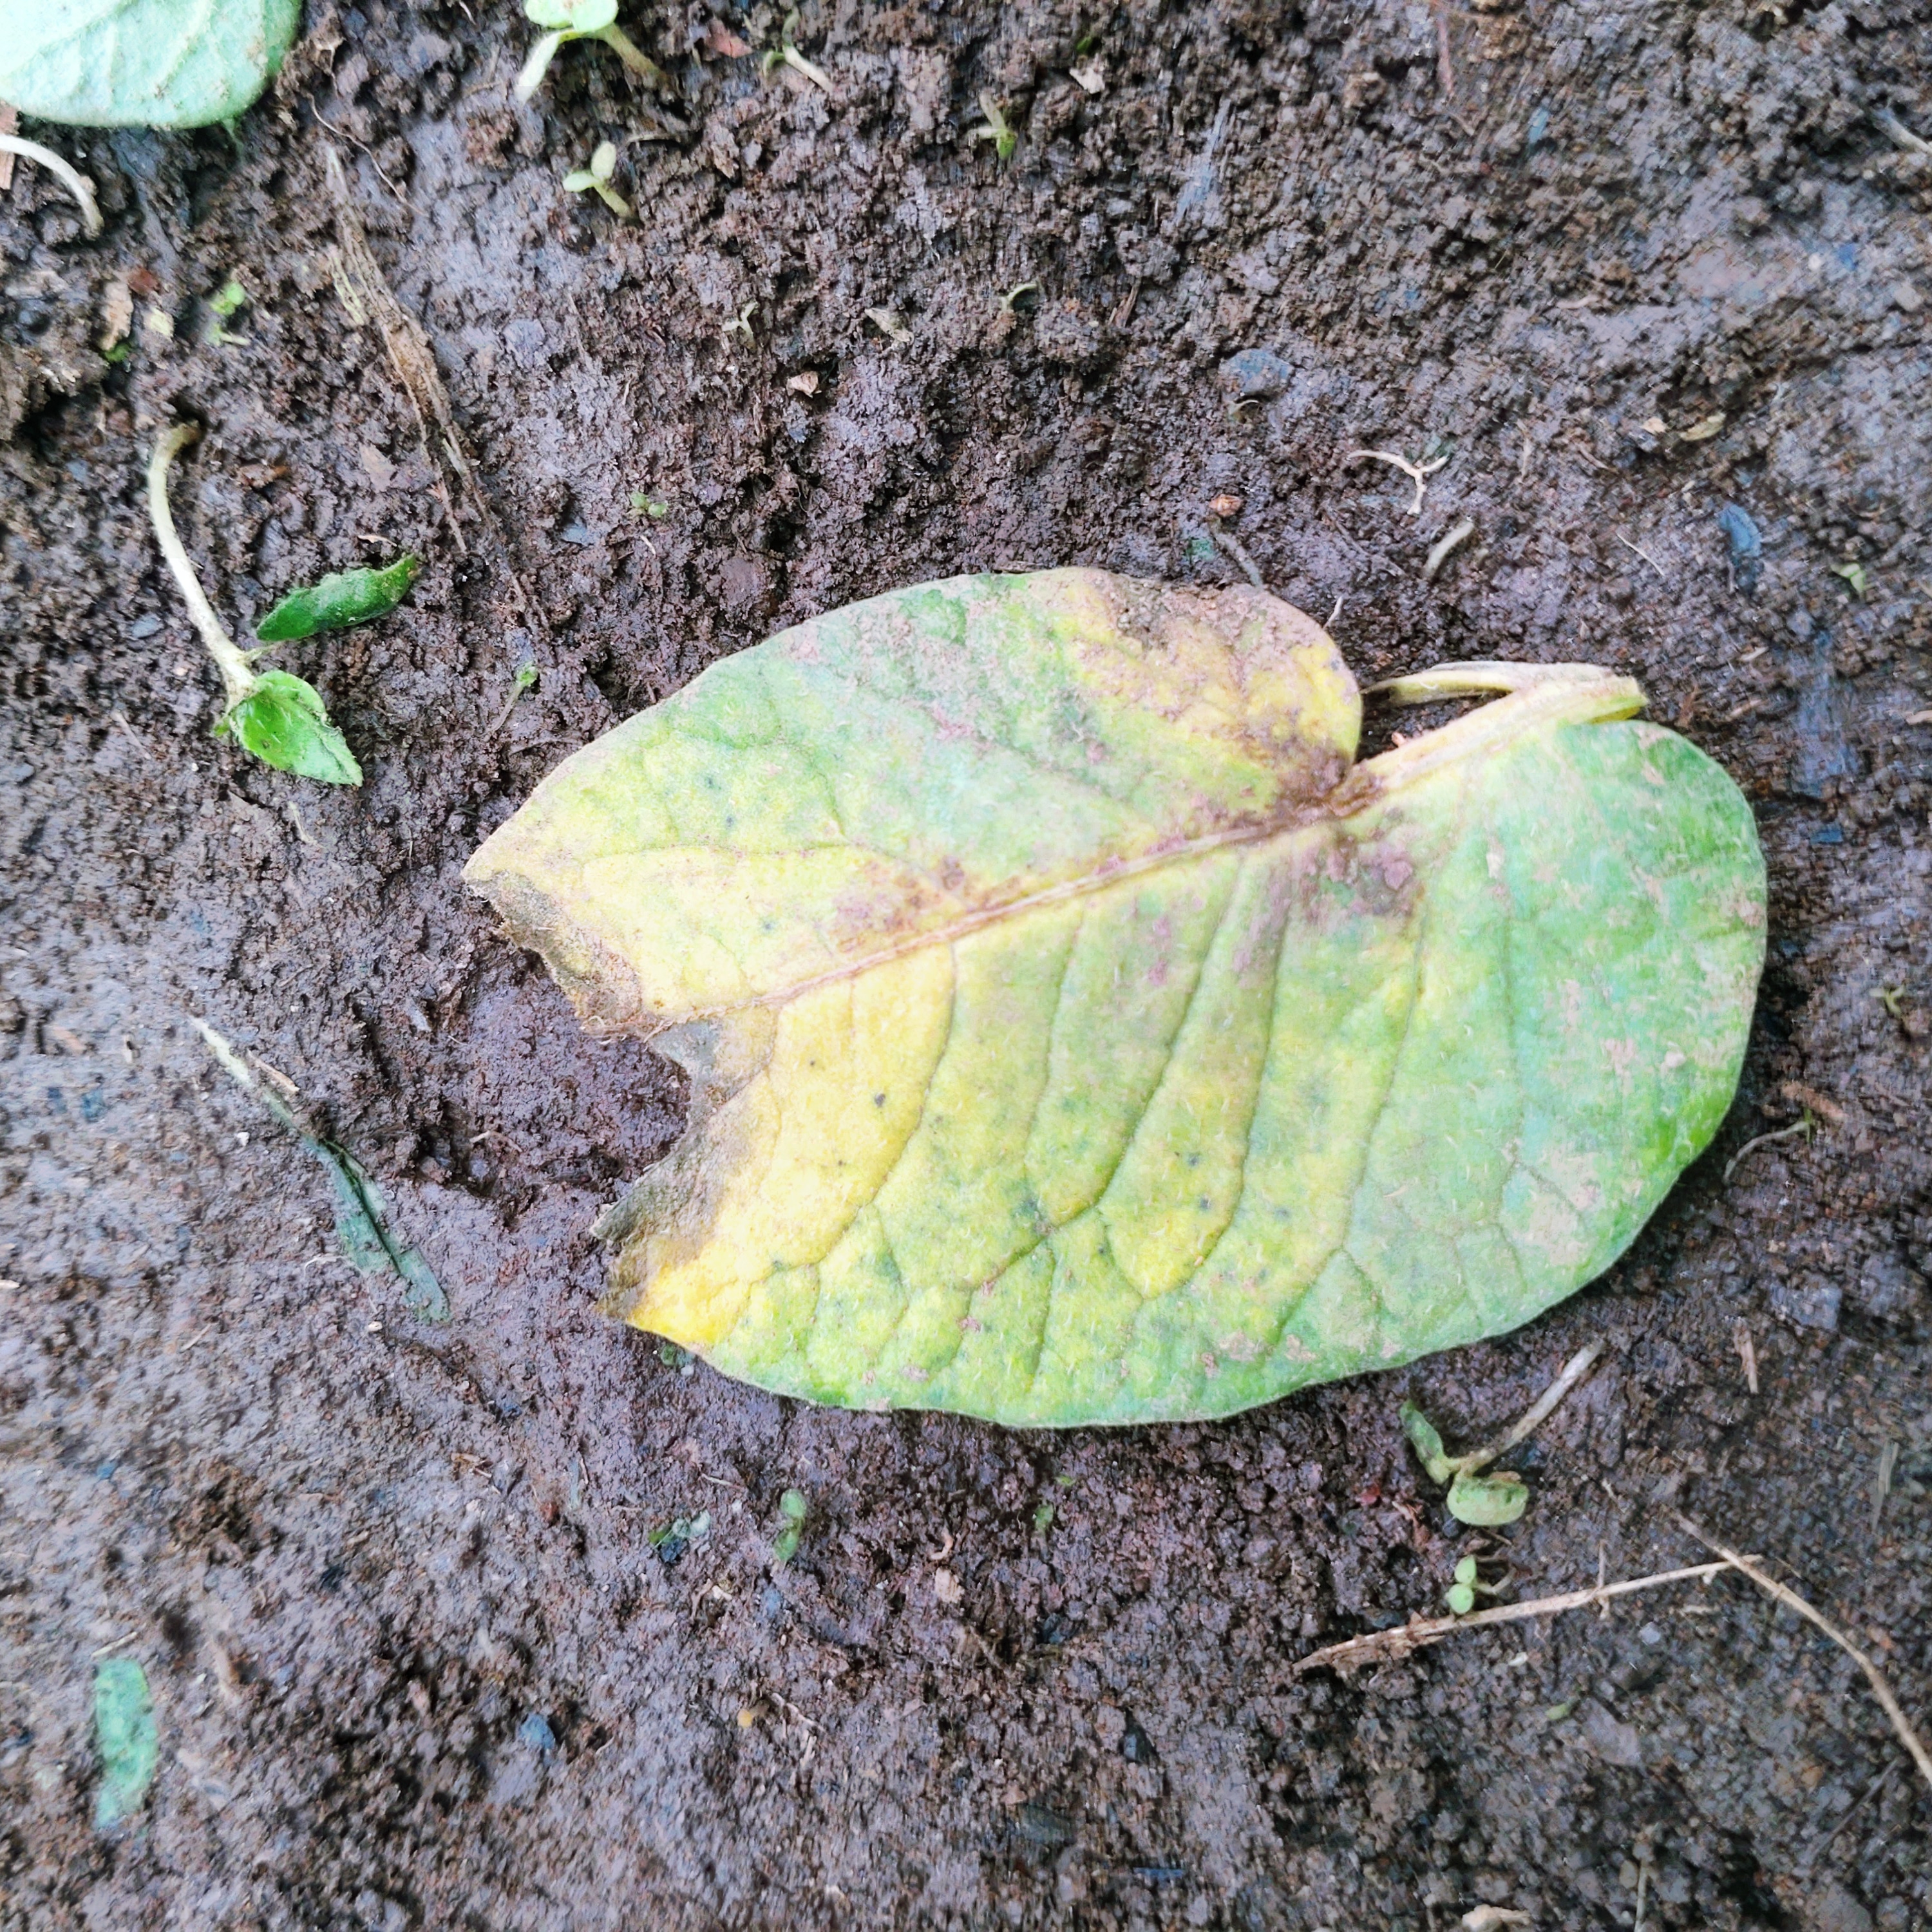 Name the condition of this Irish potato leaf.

late blight
